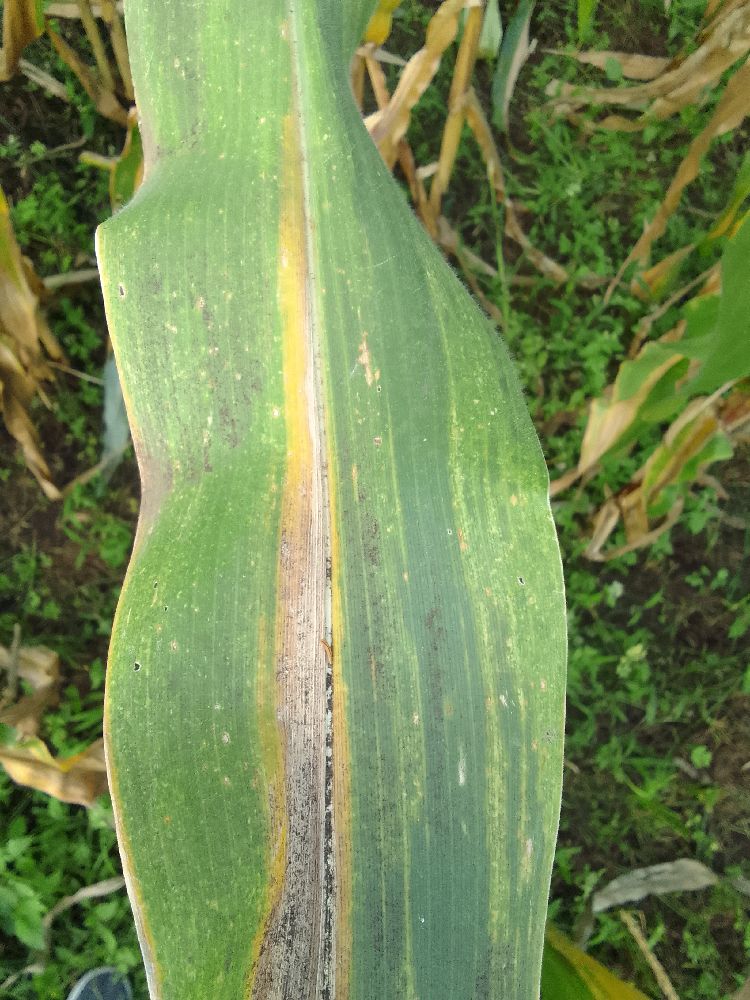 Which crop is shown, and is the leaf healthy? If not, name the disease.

maize, maize lethal necrosis
